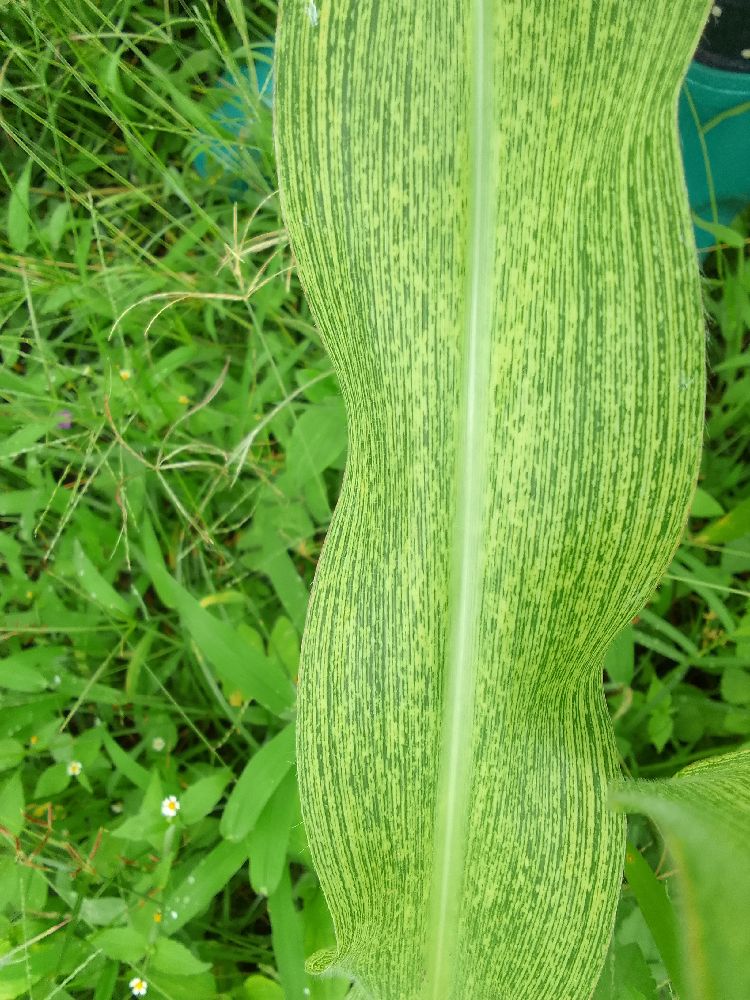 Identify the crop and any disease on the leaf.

maize, maize streak virus
